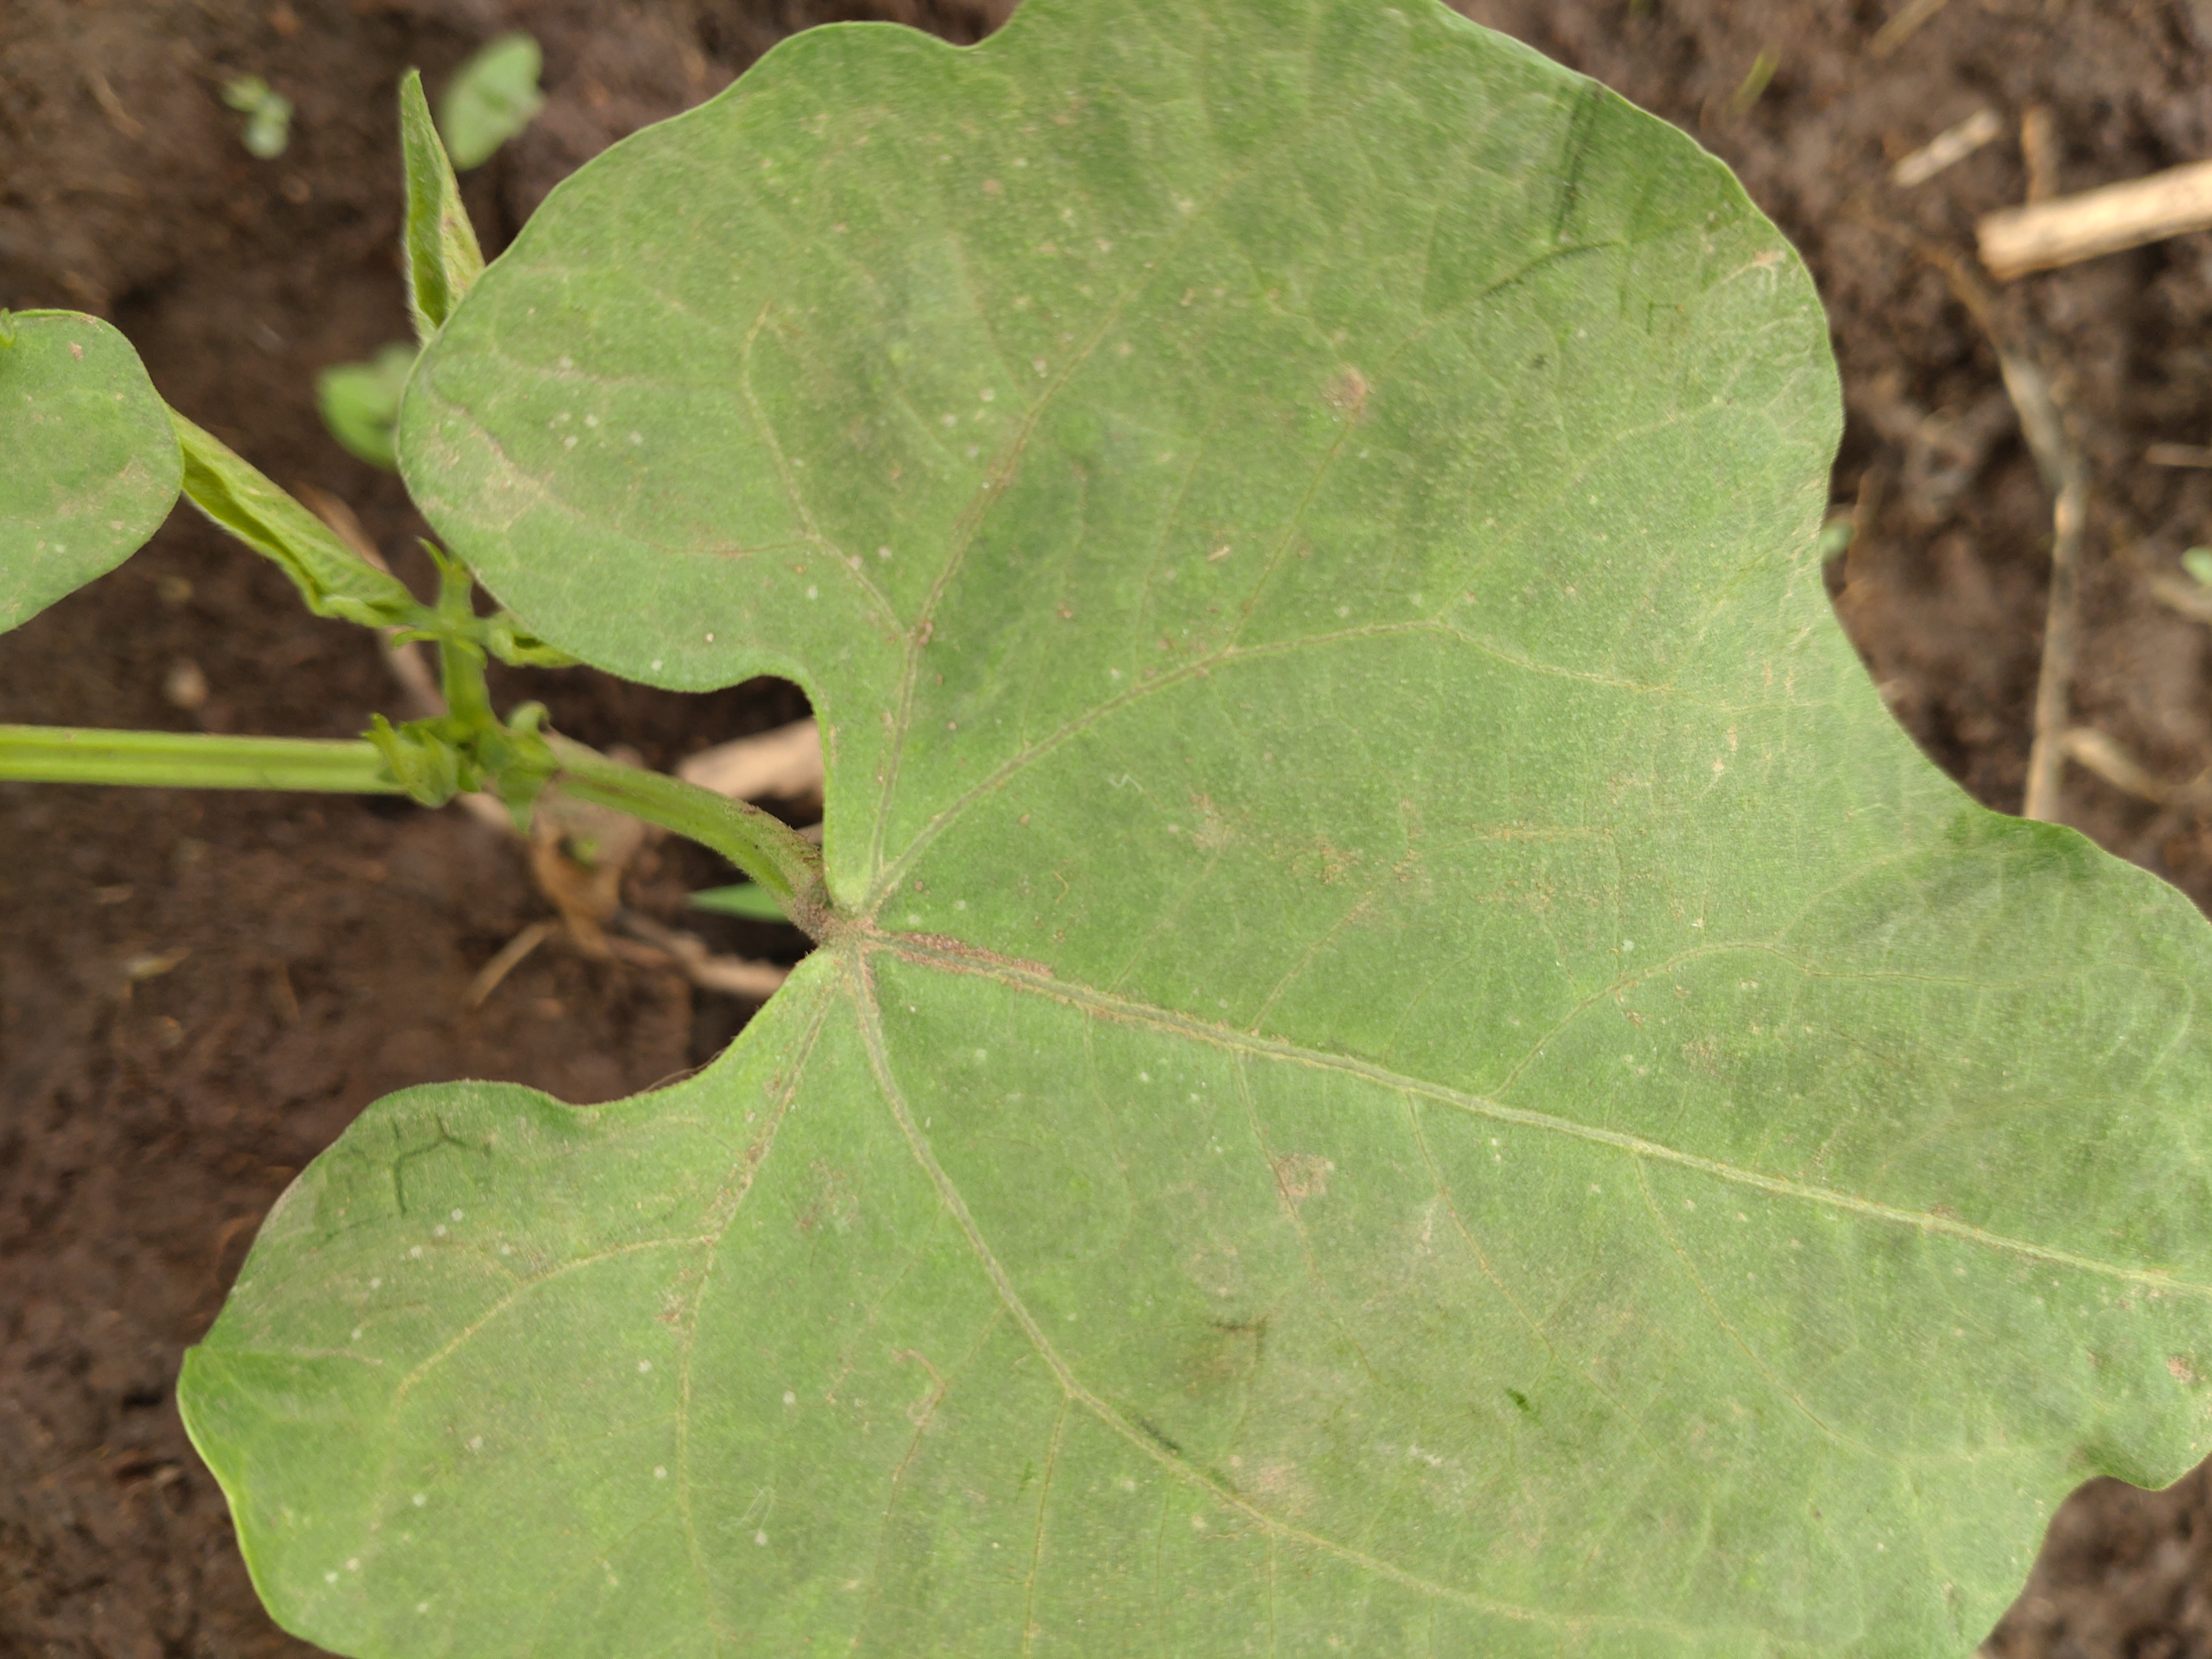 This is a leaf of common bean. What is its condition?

healthy
